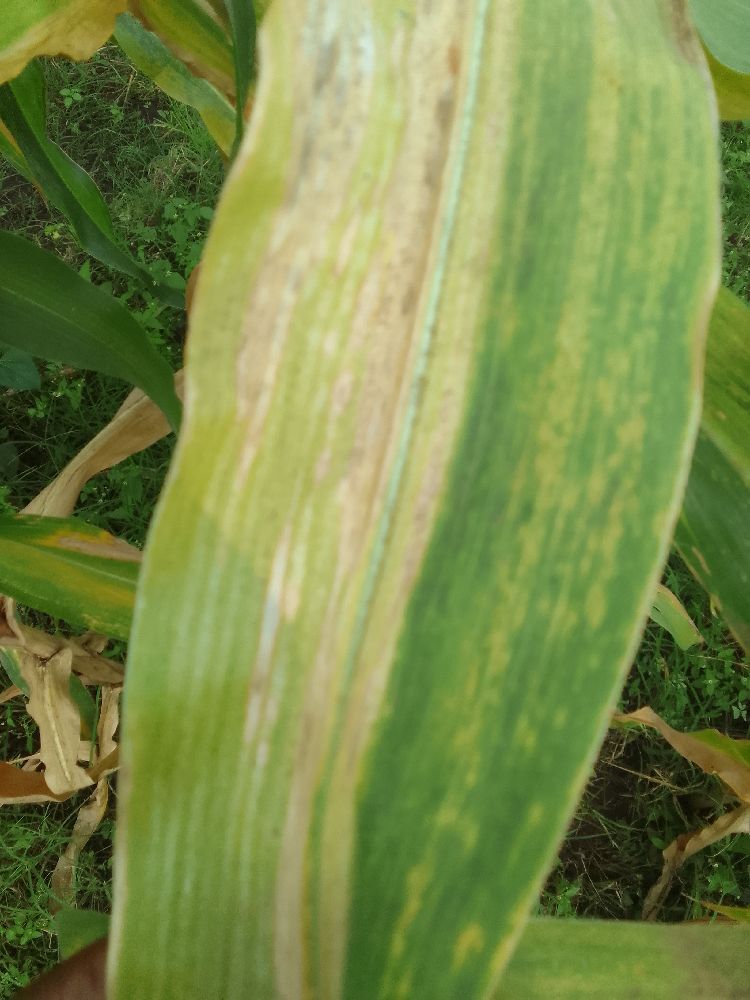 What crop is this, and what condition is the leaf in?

maize, maize lethal necrosis
